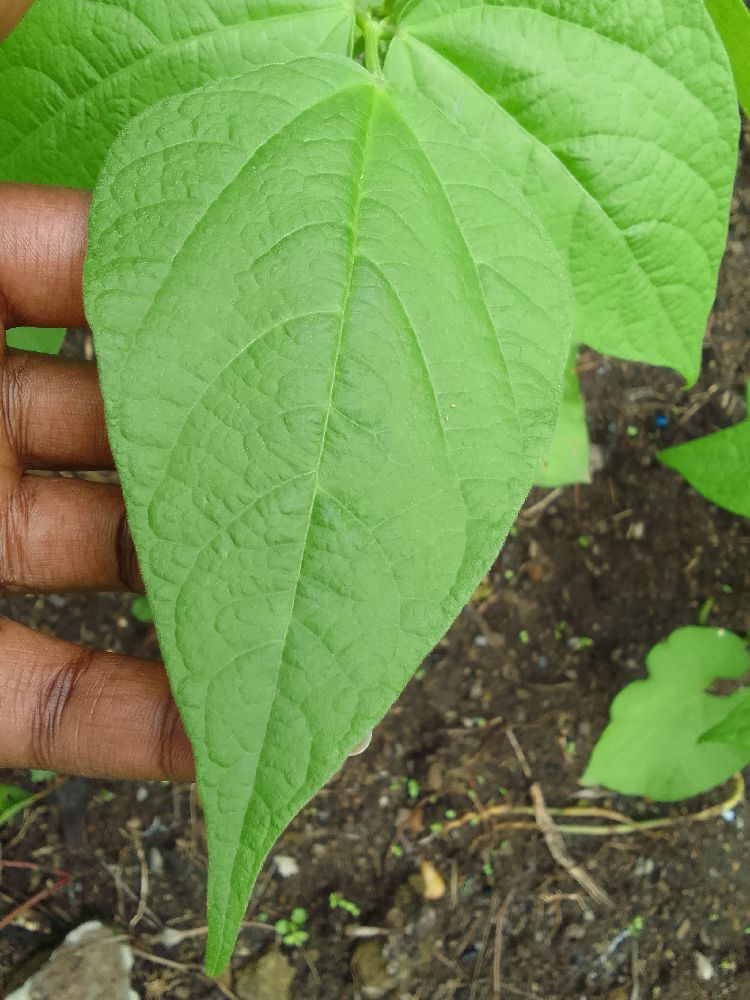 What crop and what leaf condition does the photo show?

common bean, healthy
